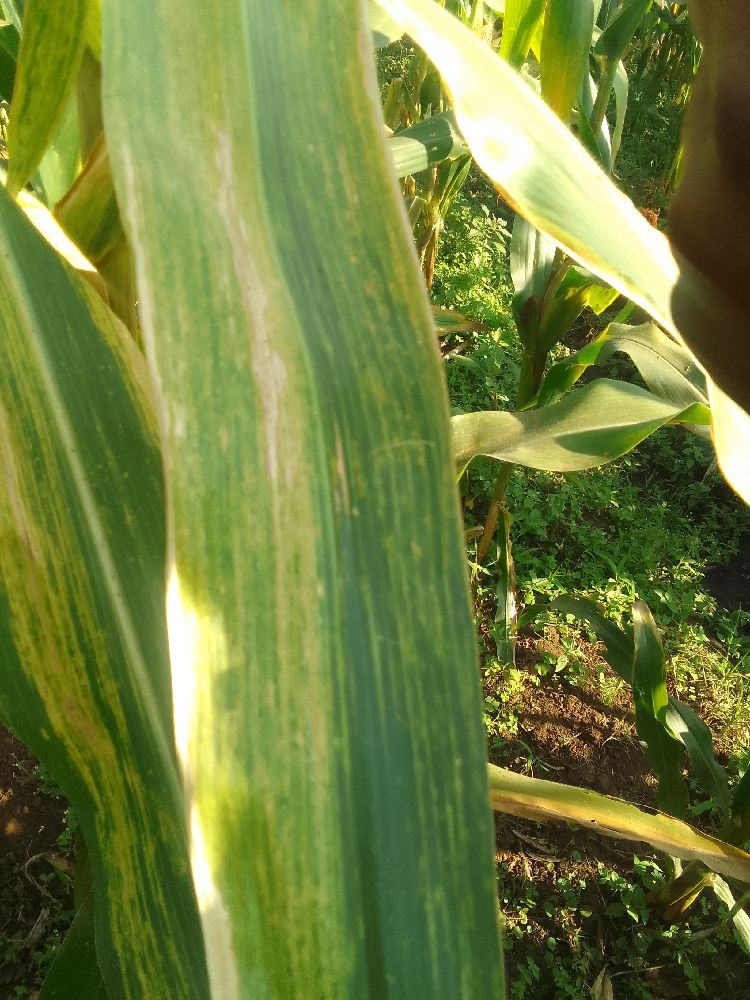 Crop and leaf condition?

maize, maize lethal necrosis
